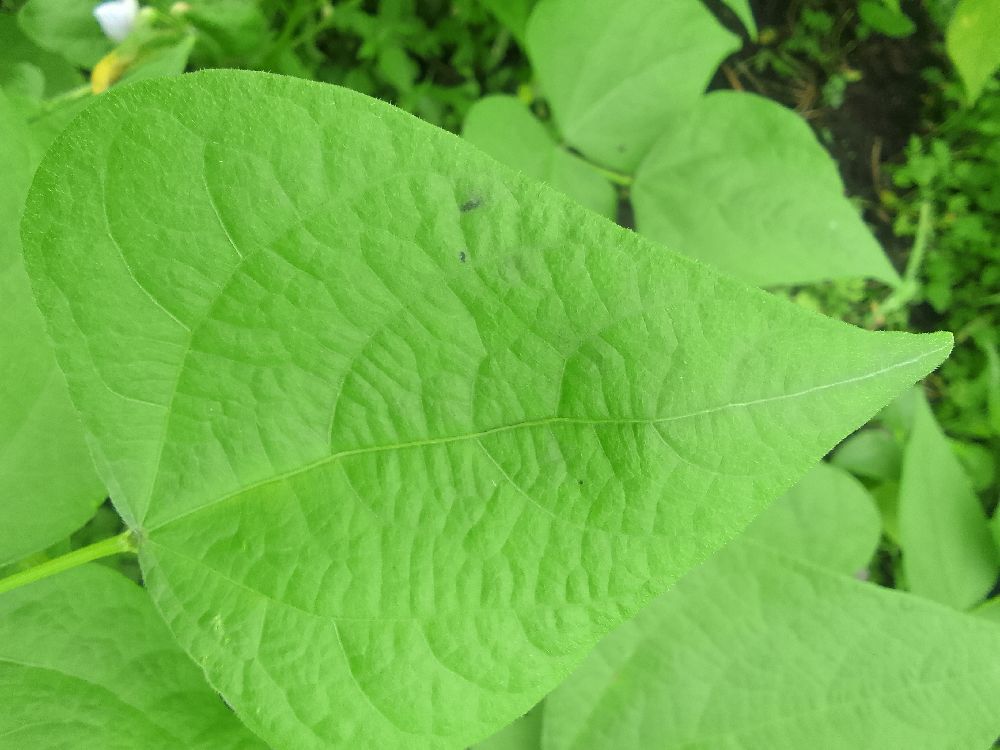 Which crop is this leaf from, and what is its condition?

common bean, healthy
